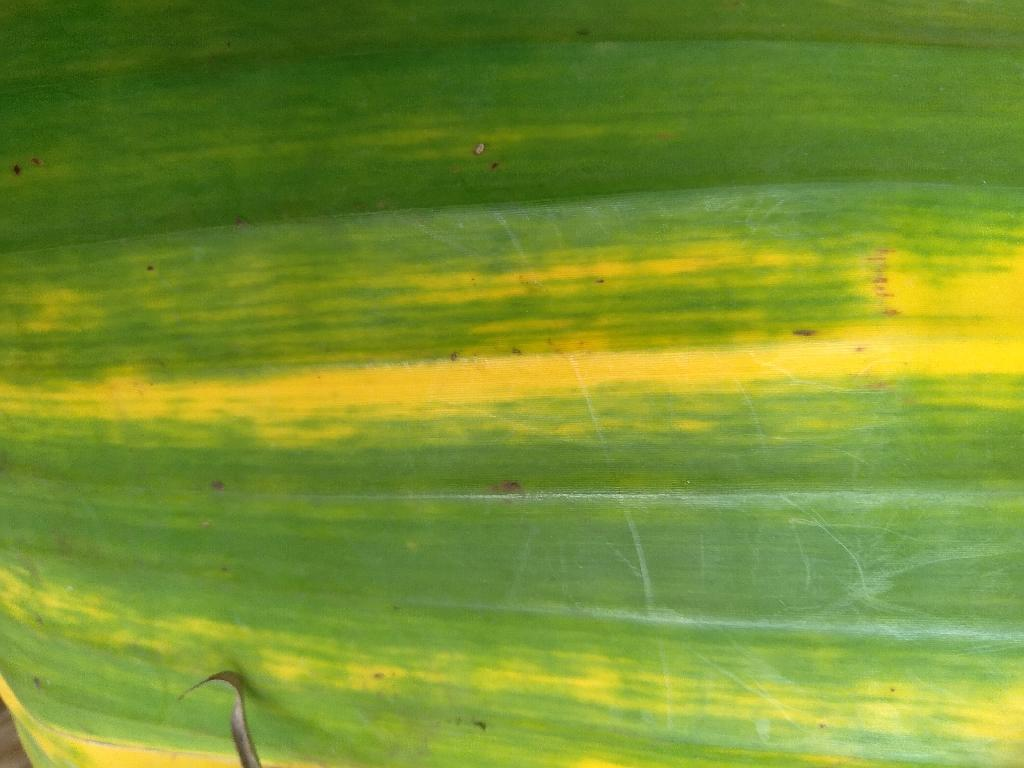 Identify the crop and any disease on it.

banana, fusarium wilt race 1
